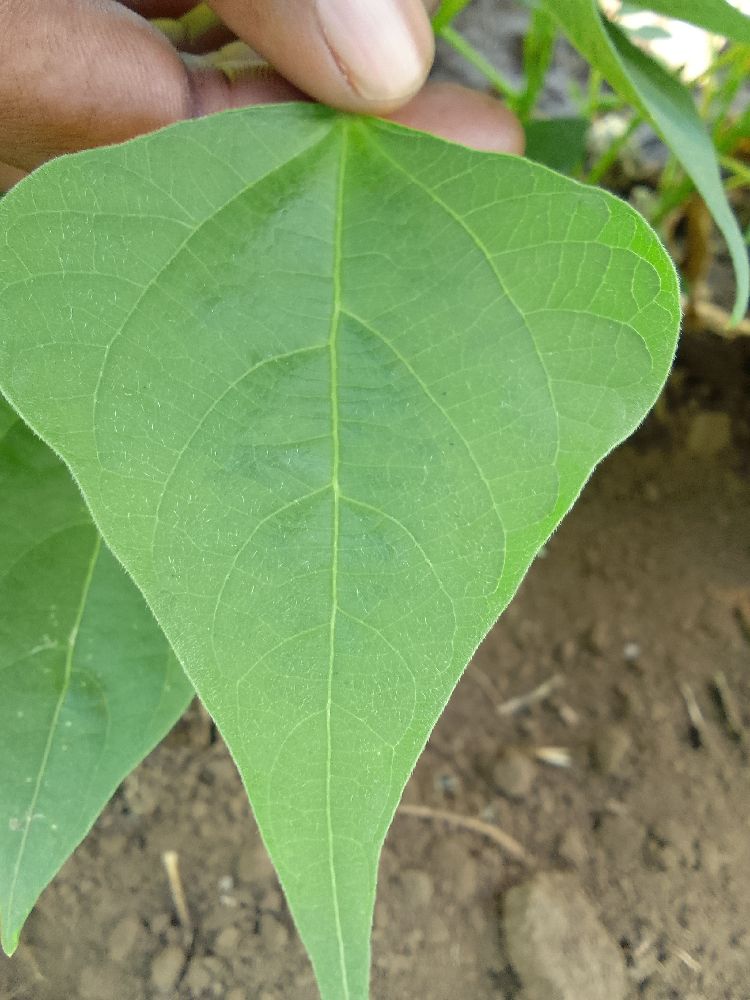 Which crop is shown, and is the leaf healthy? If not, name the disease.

common bean, healthy
